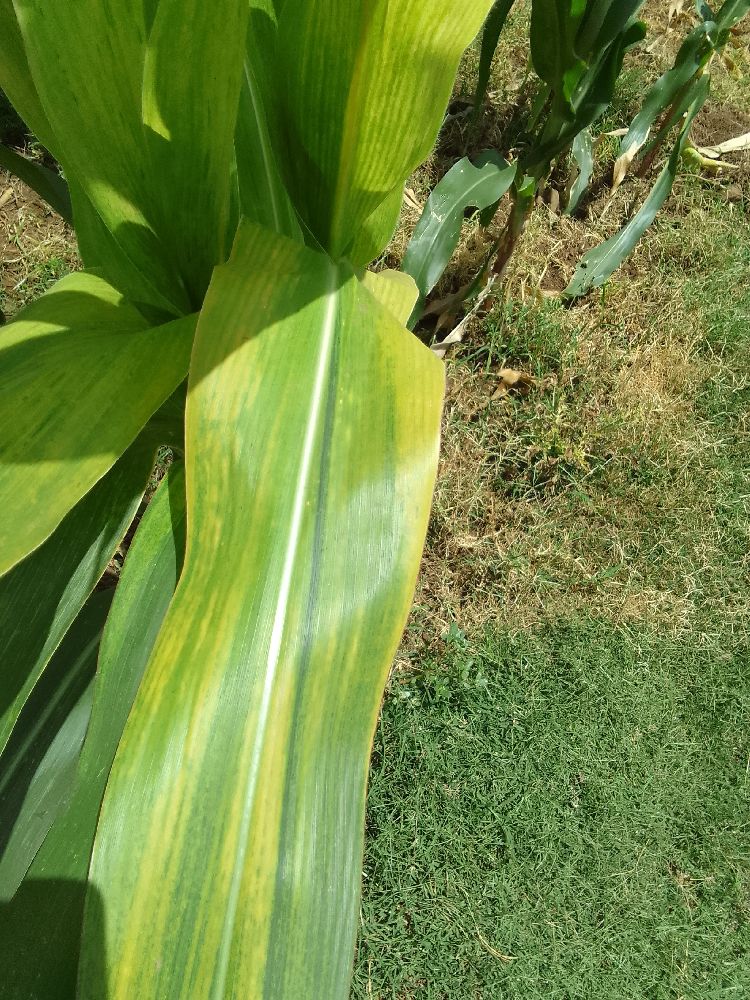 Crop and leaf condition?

maize, maize lethal necrosis
